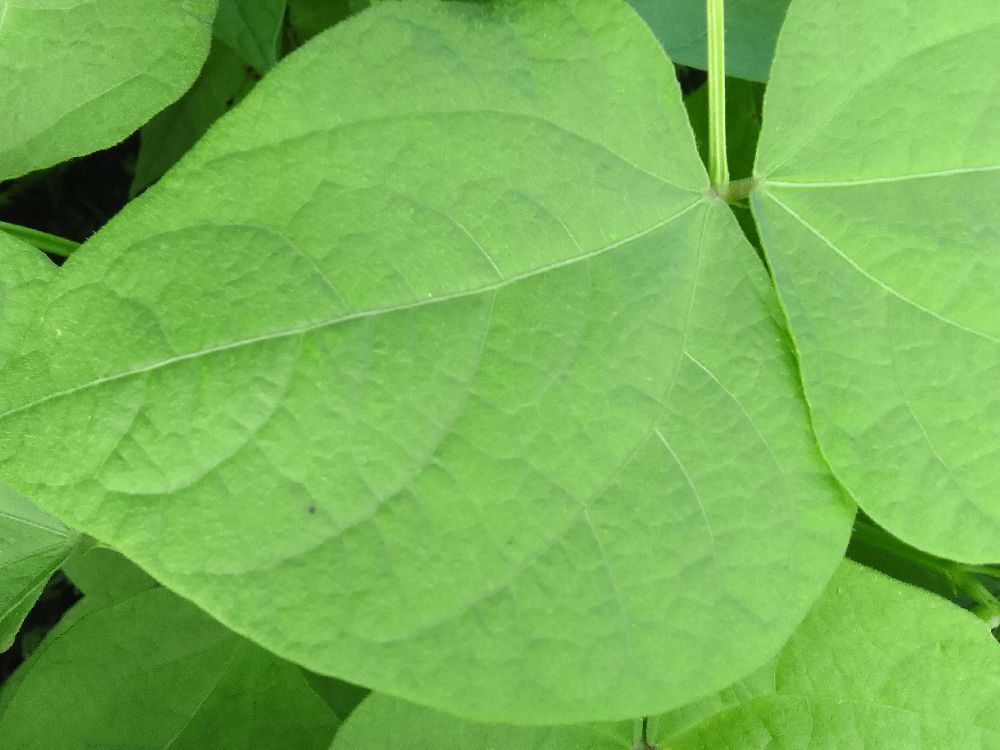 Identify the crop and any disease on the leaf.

common bean, healthy
